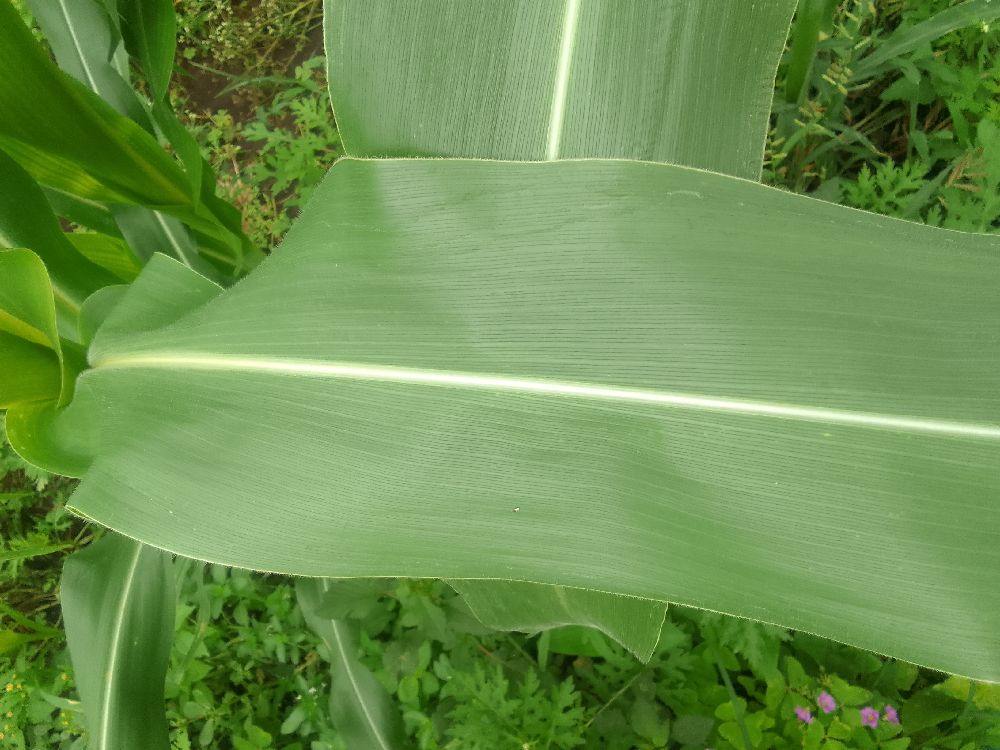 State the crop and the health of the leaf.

maize, healthy
